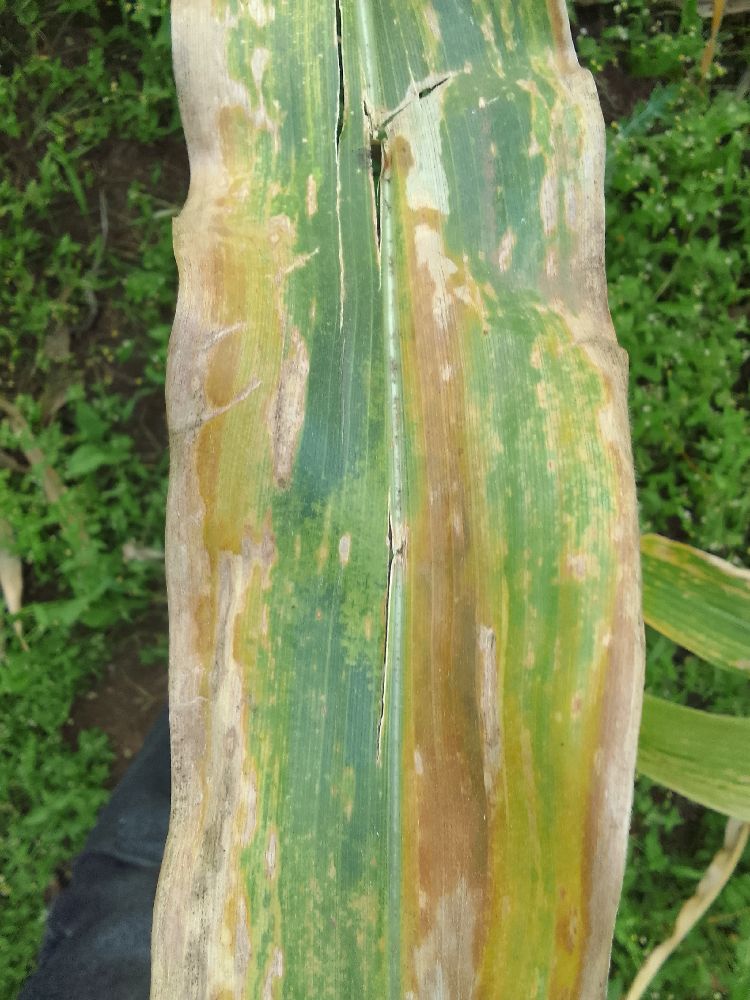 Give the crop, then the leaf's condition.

maize, maize lethal necrosis
